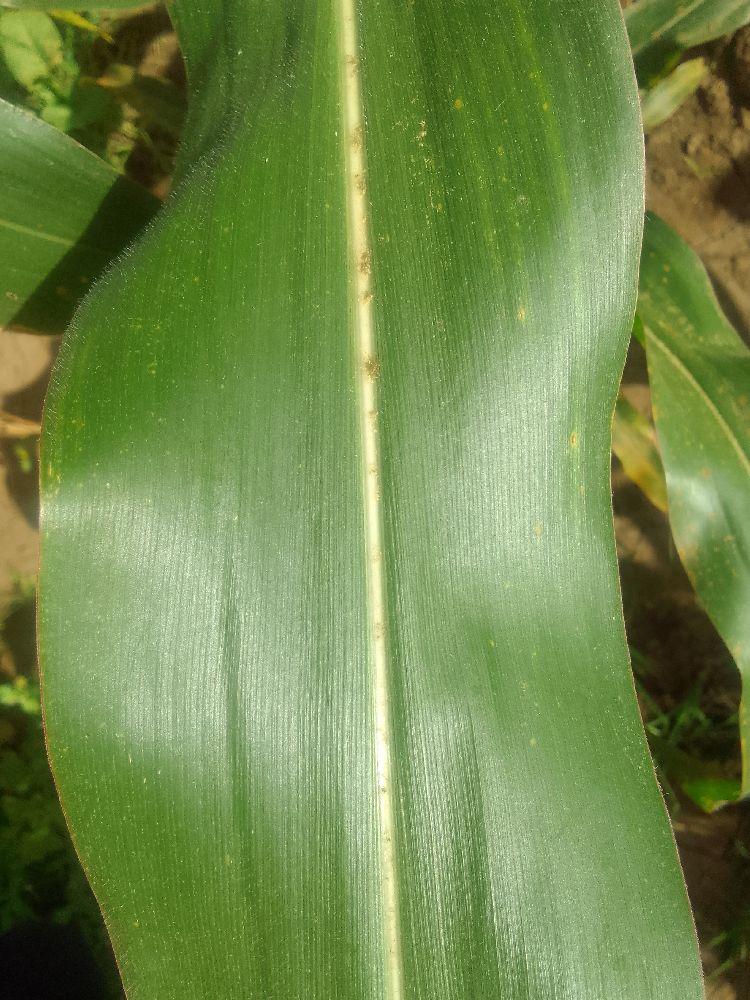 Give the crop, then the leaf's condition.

maize, healthy
